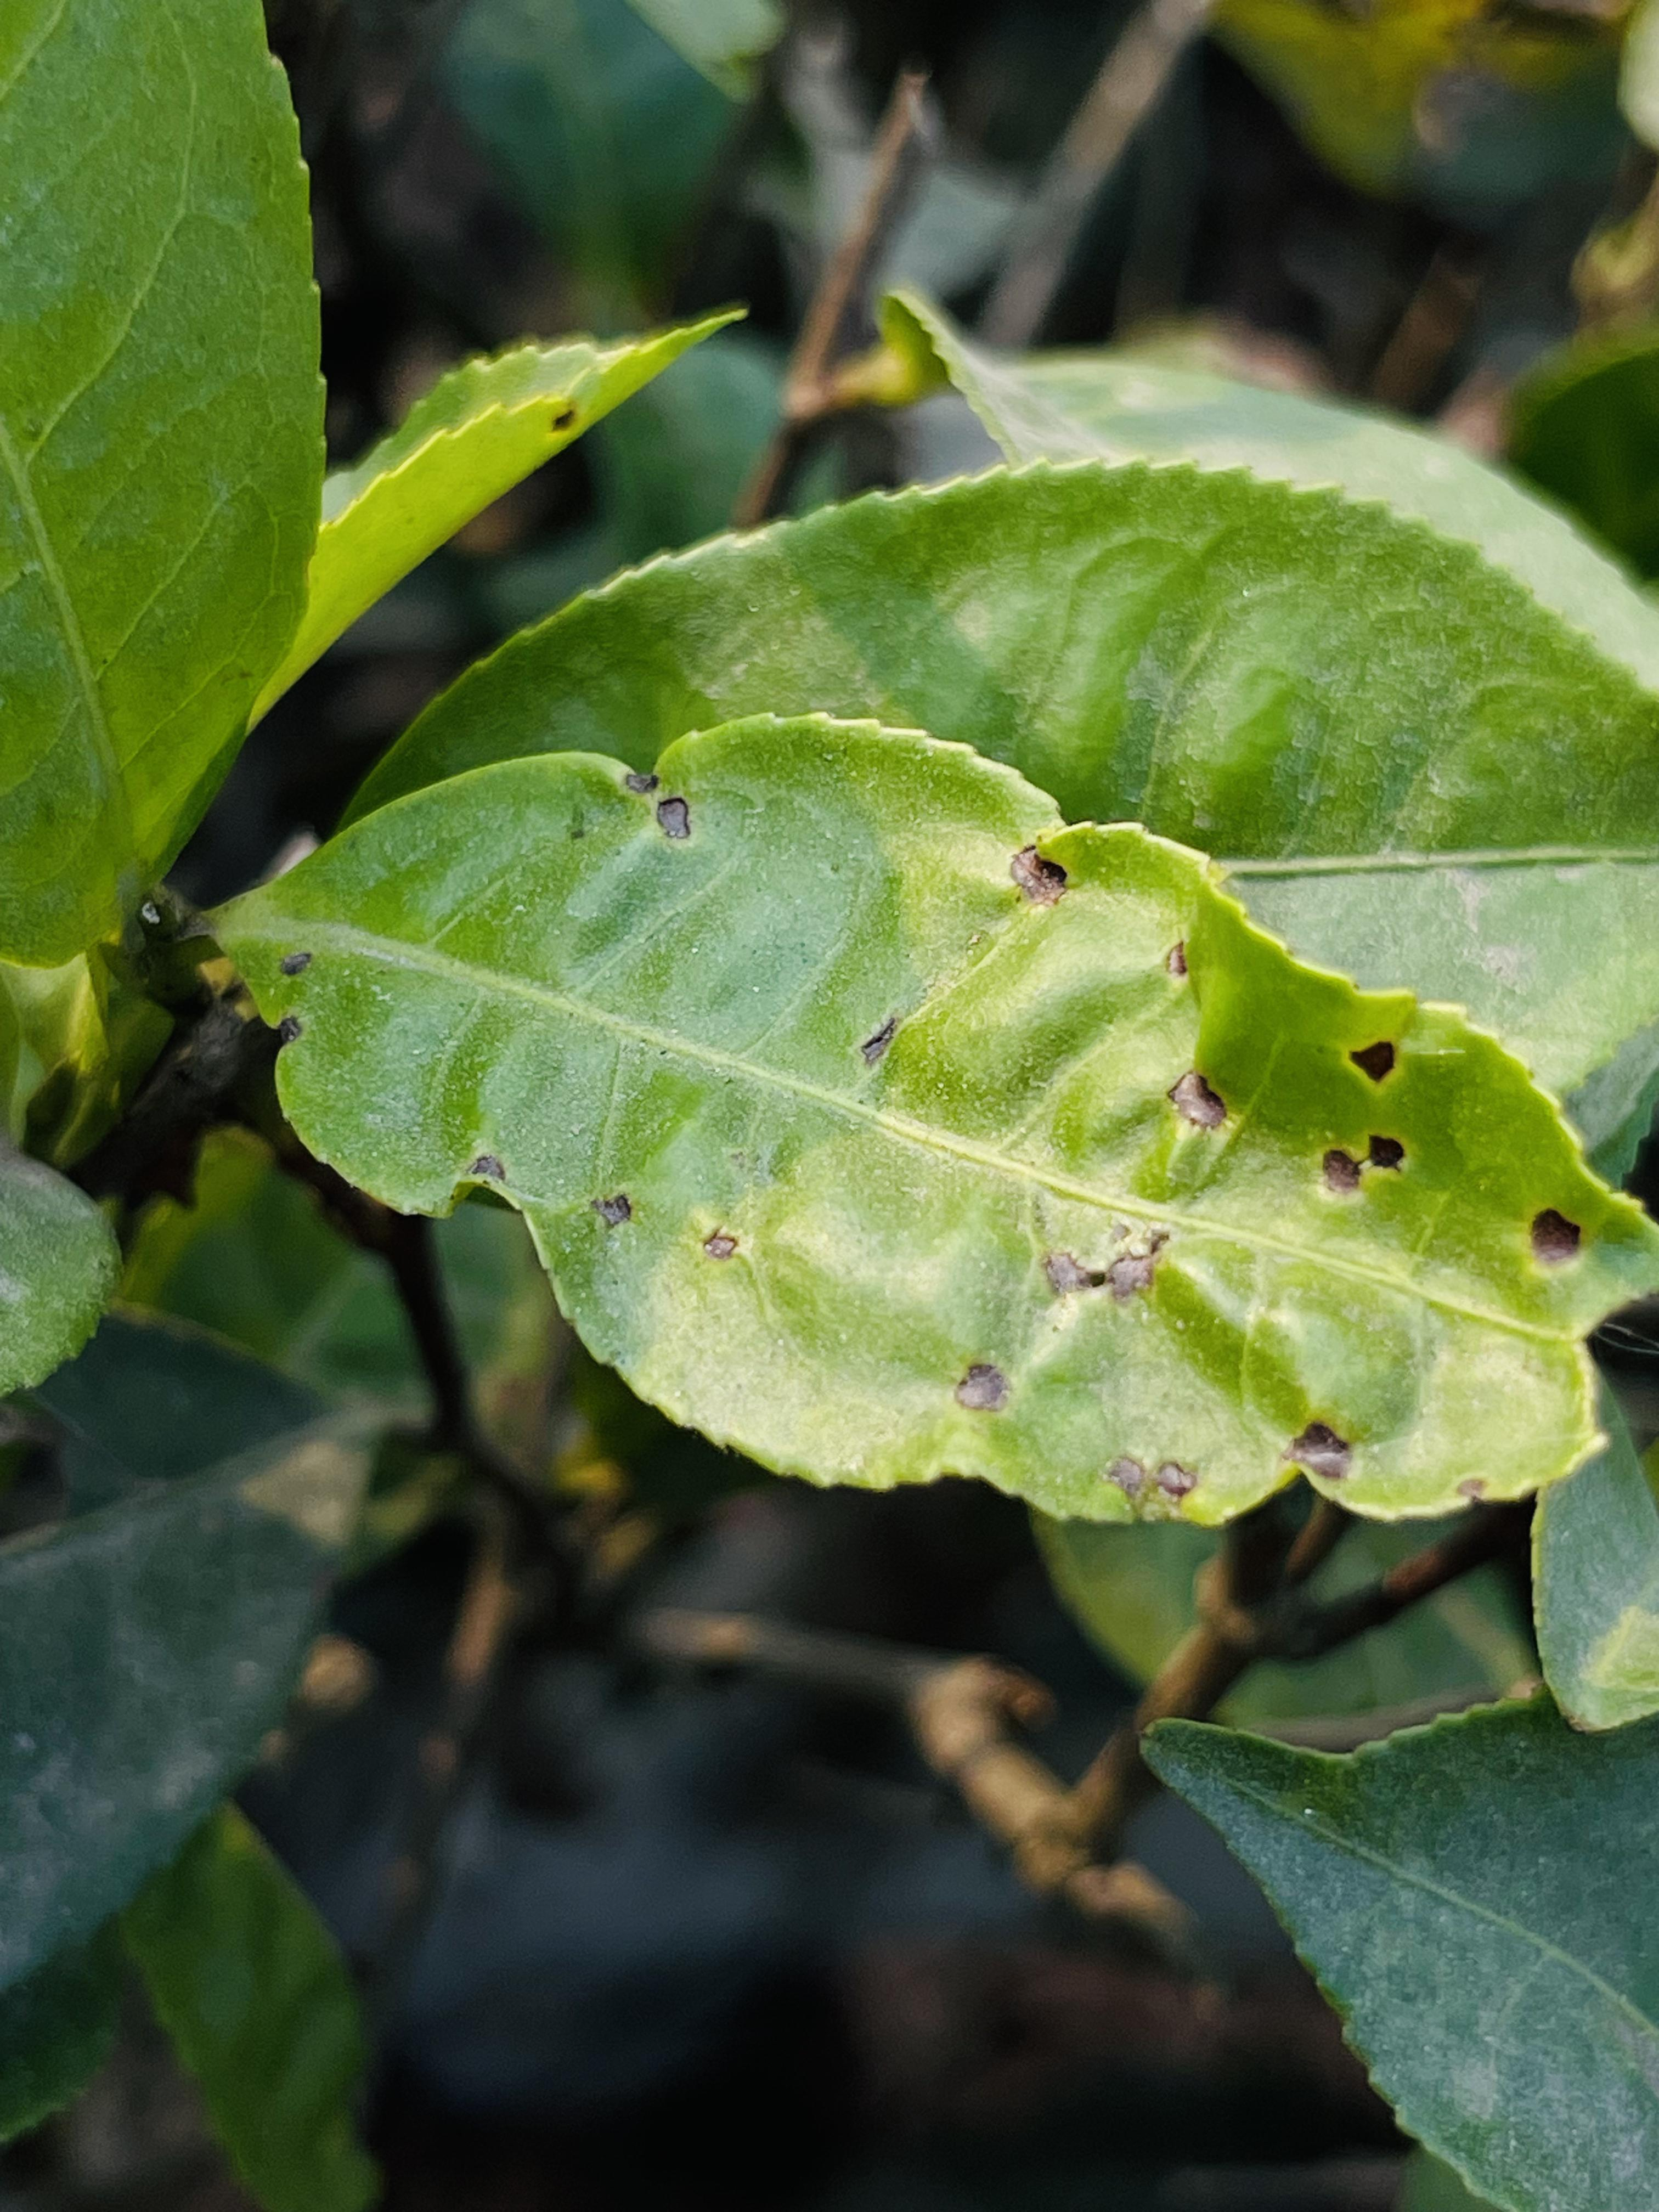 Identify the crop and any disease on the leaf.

tea, helopeltis
